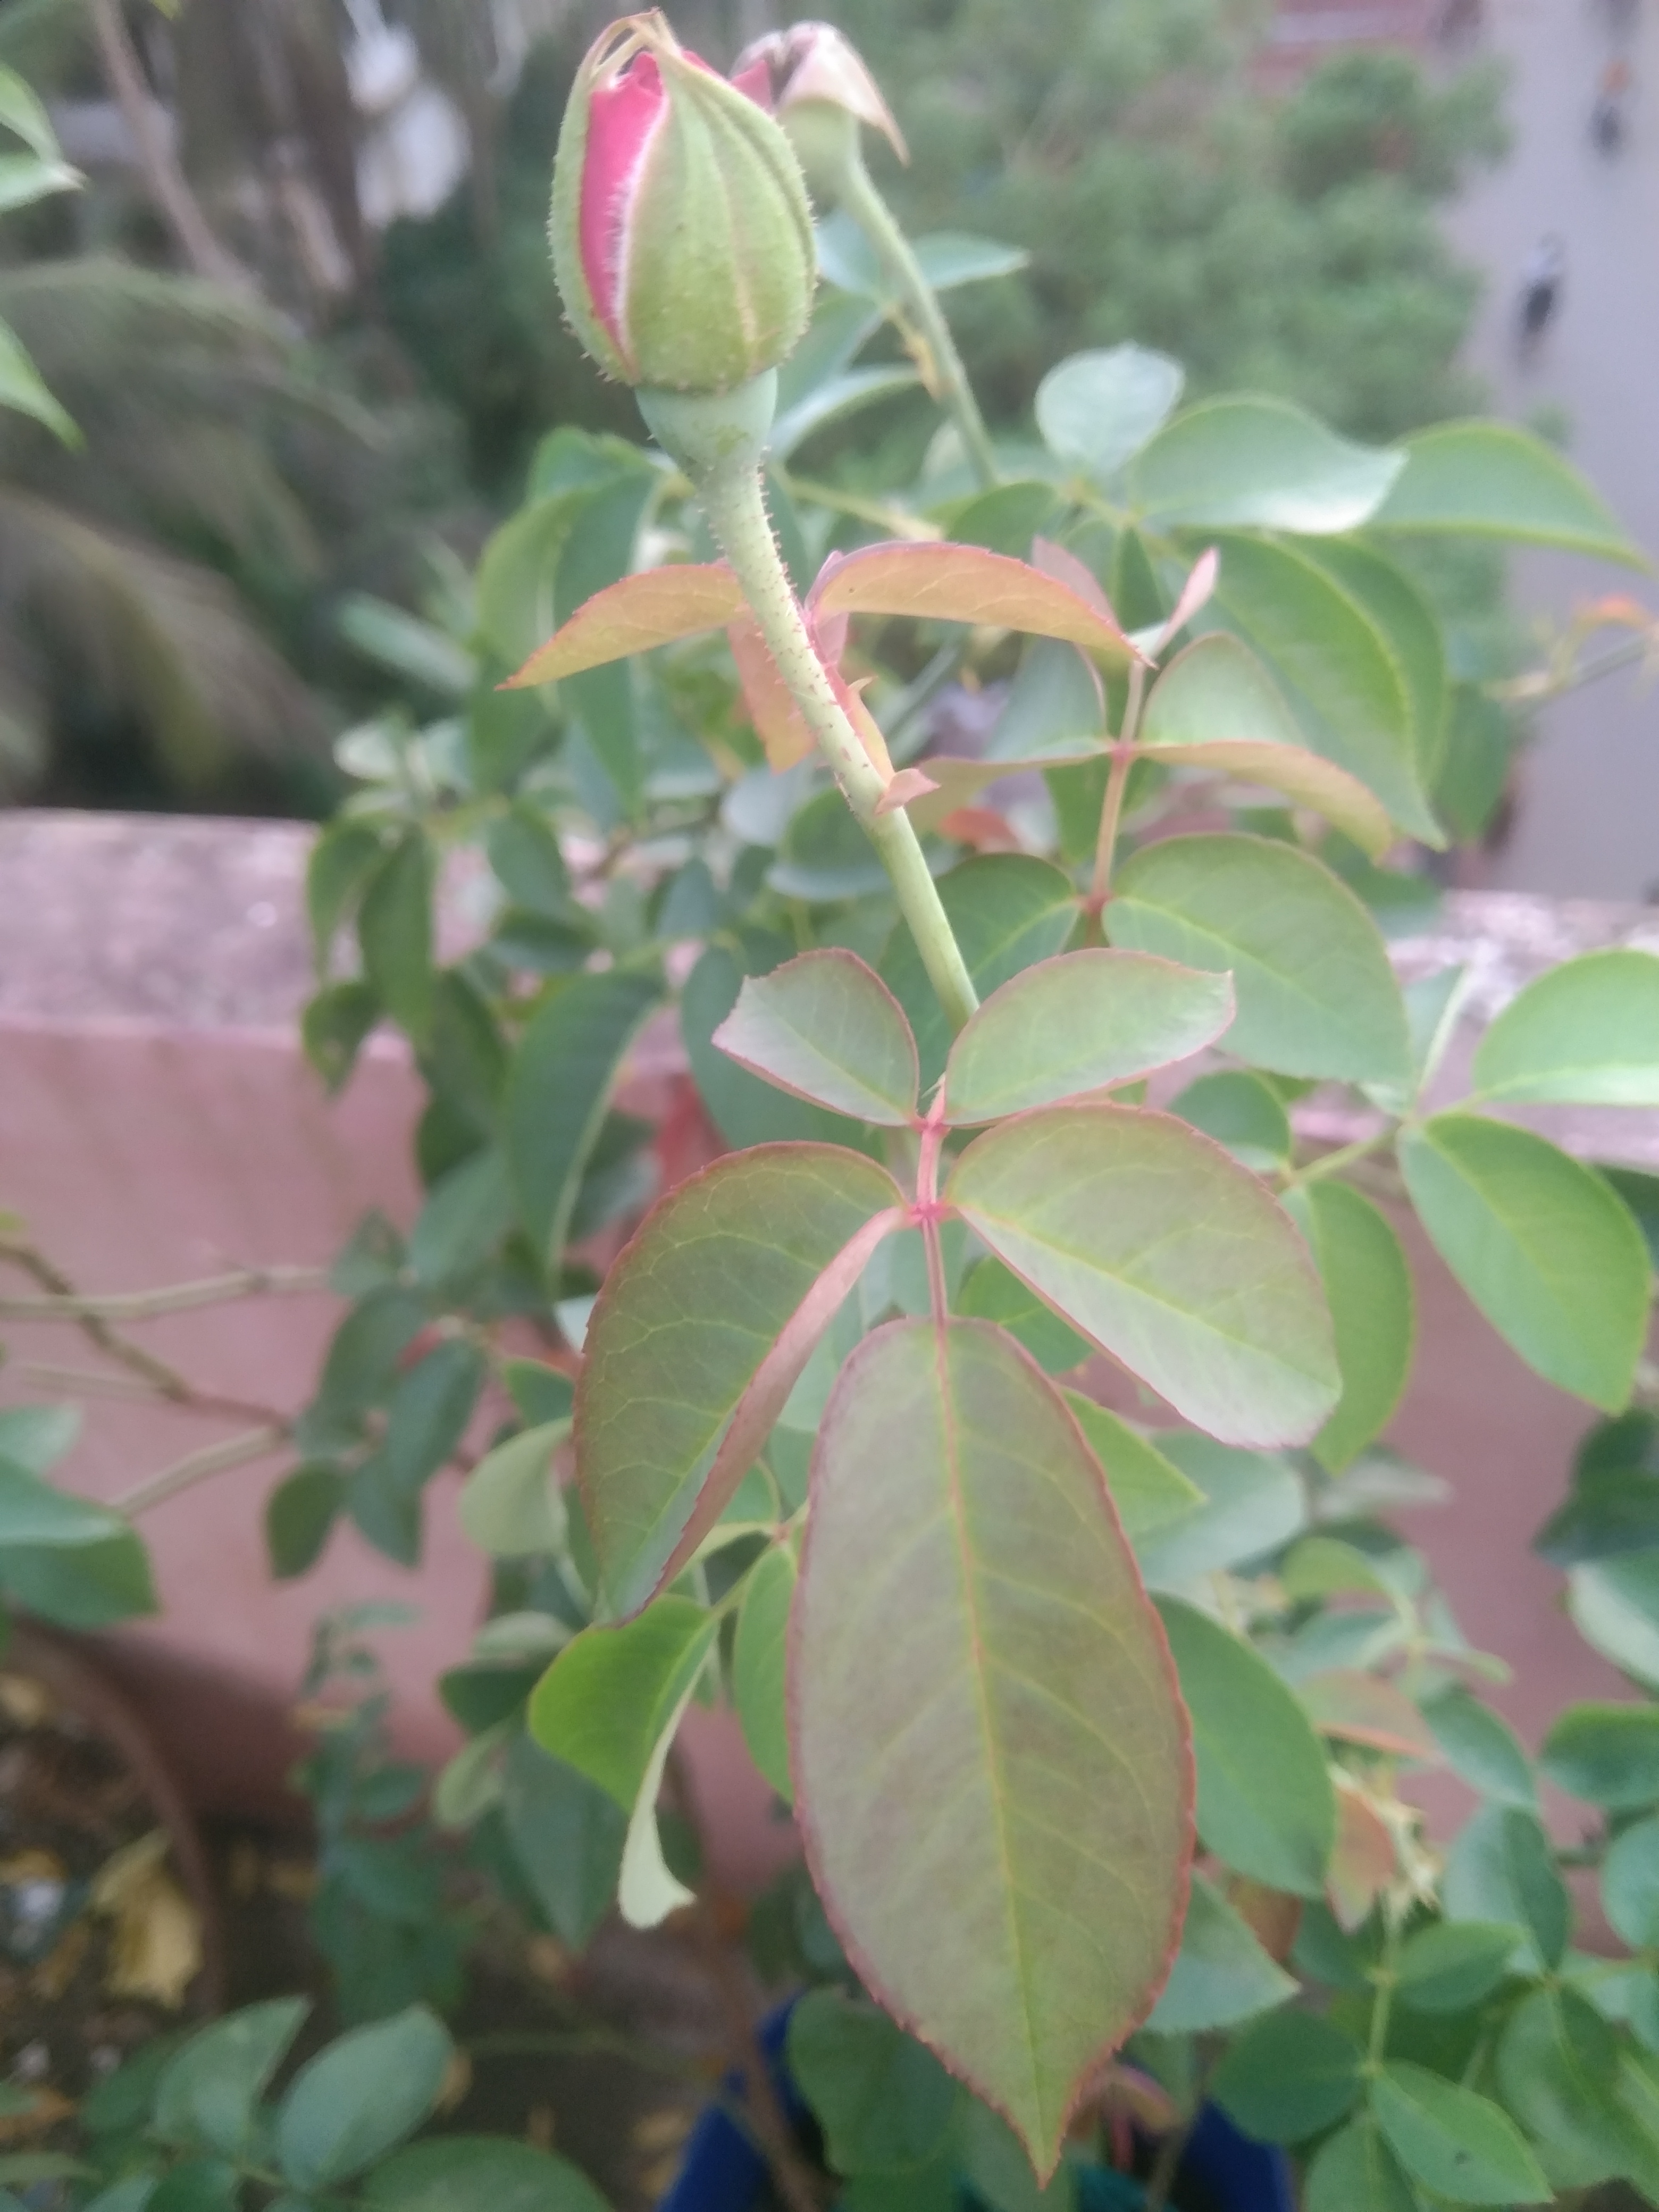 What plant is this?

rose
